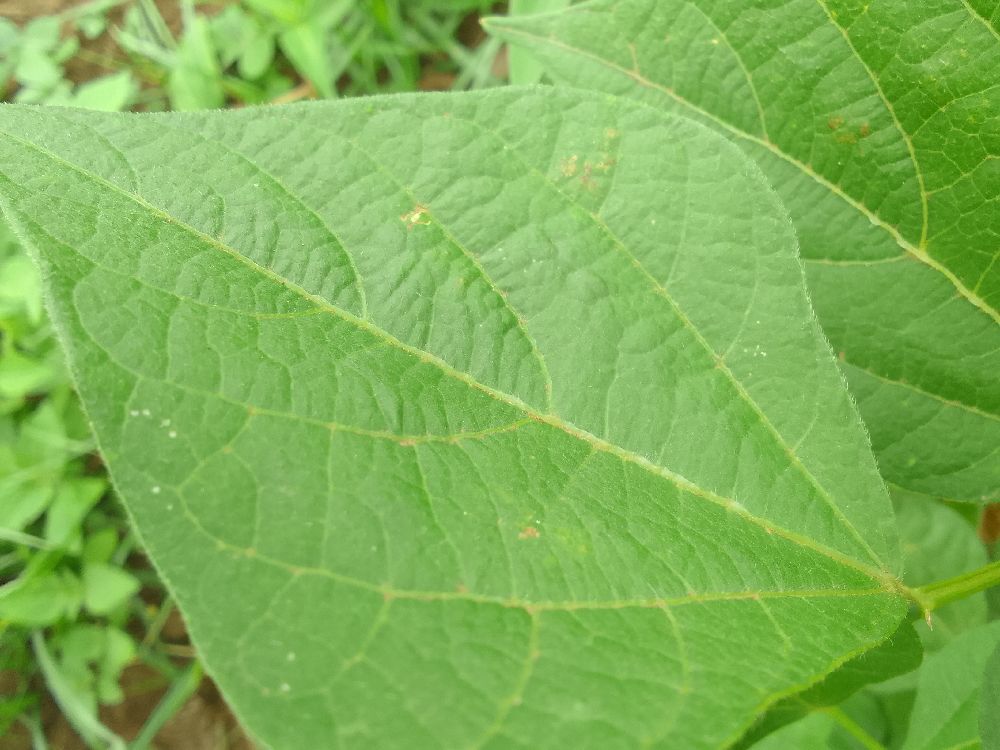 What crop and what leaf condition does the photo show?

common bean, healthy
